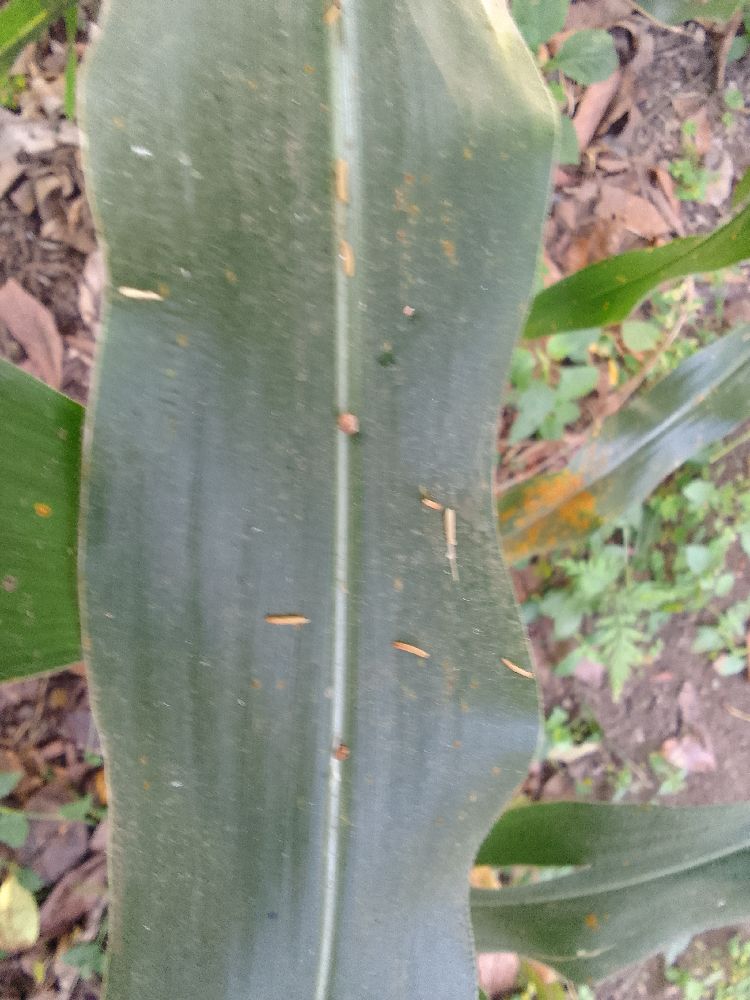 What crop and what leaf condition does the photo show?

maize, healthy
